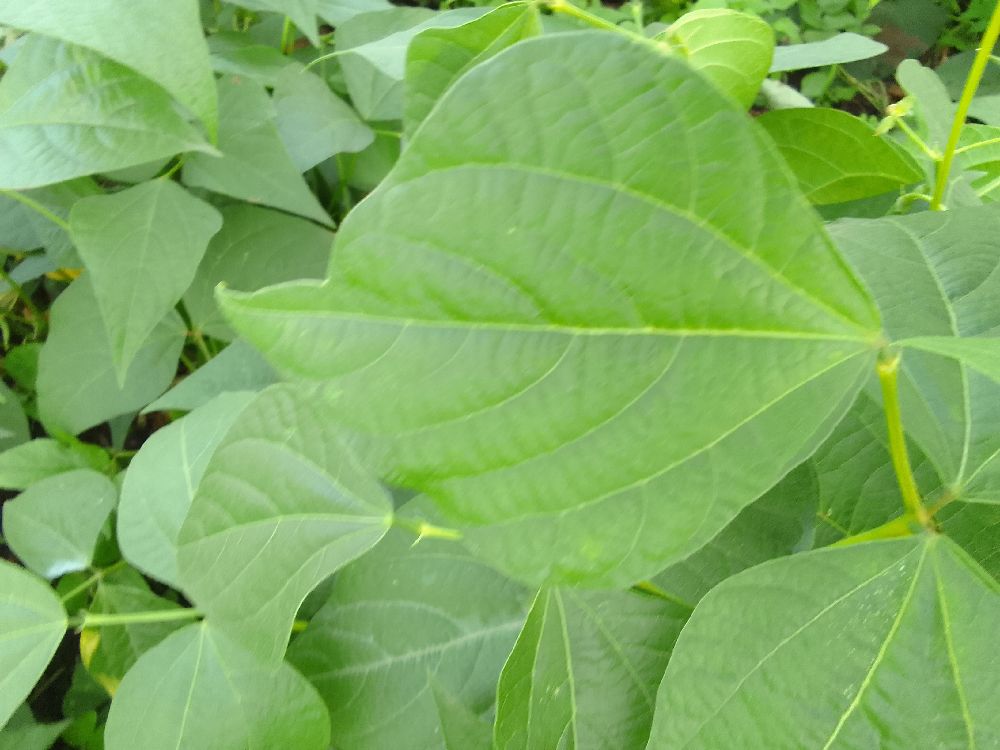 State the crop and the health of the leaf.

common bean, healthy
